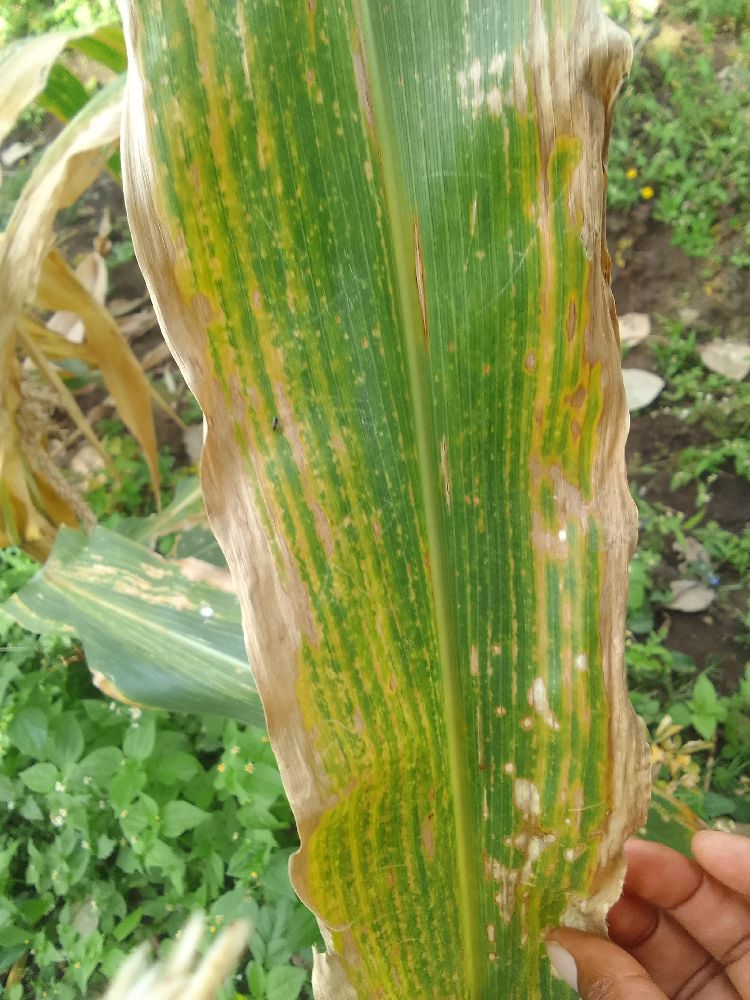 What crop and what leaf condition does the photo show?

maize, maize lethal necrosis
